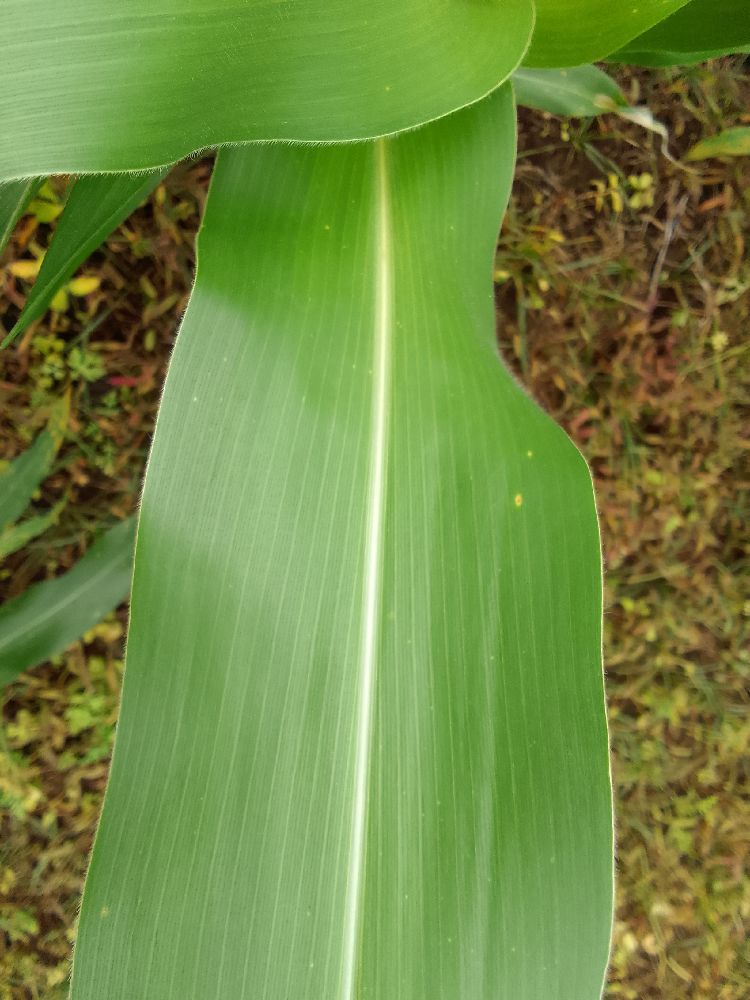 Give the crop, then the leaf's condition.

maize, healthy
